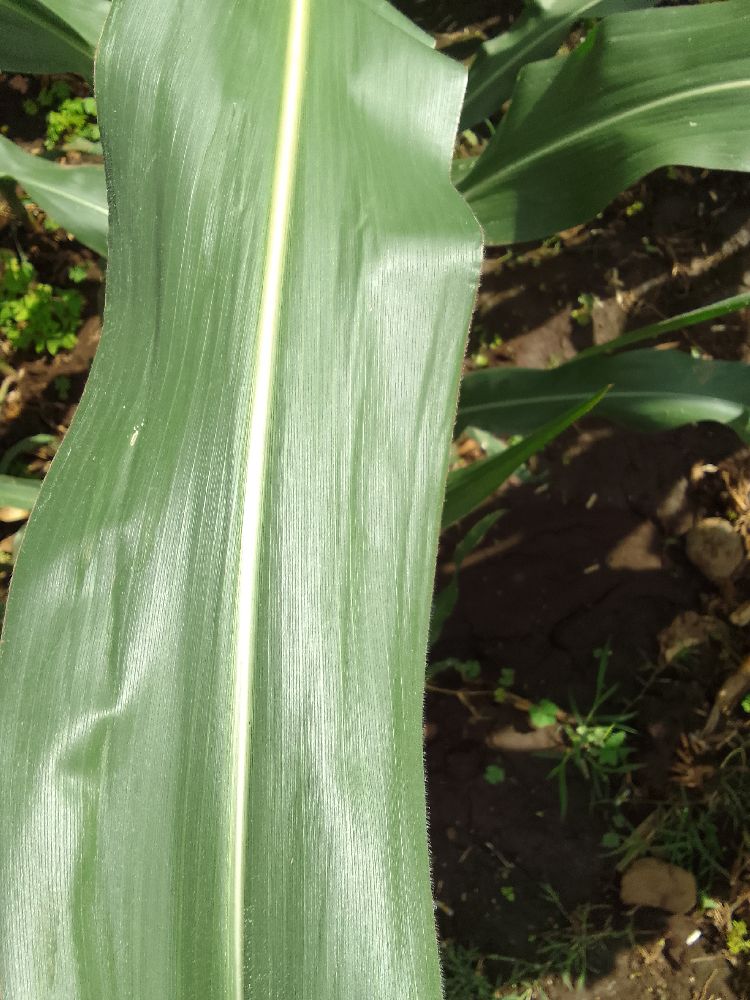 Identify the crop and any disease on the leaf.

maize, healthy
